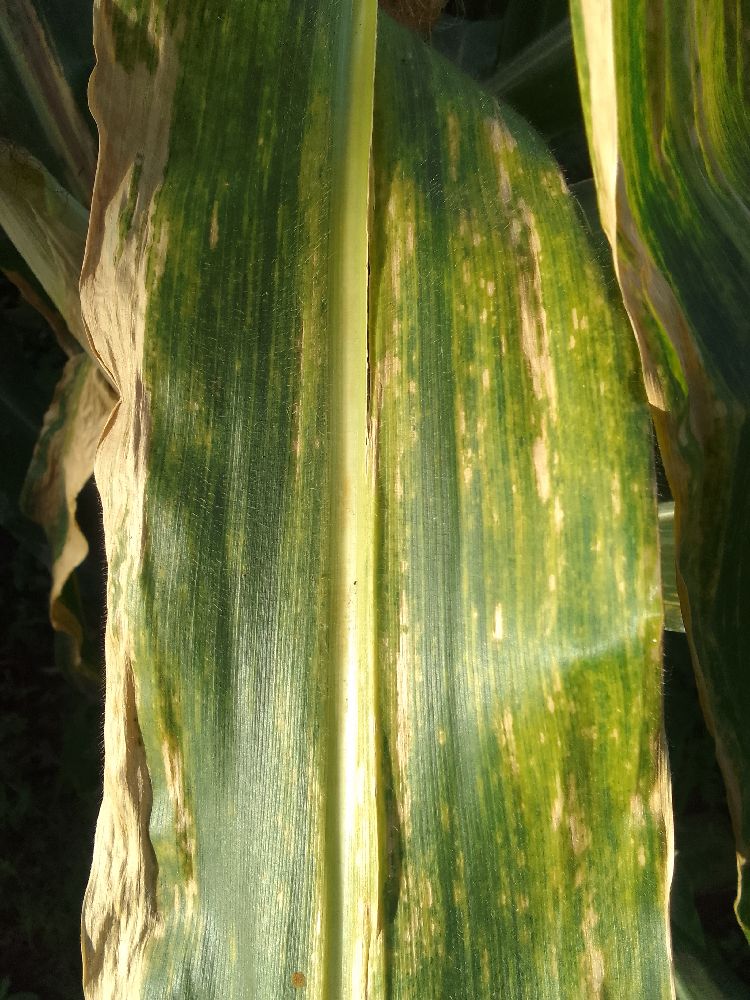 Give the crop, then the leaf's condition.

maize, maize lethal necrosis
